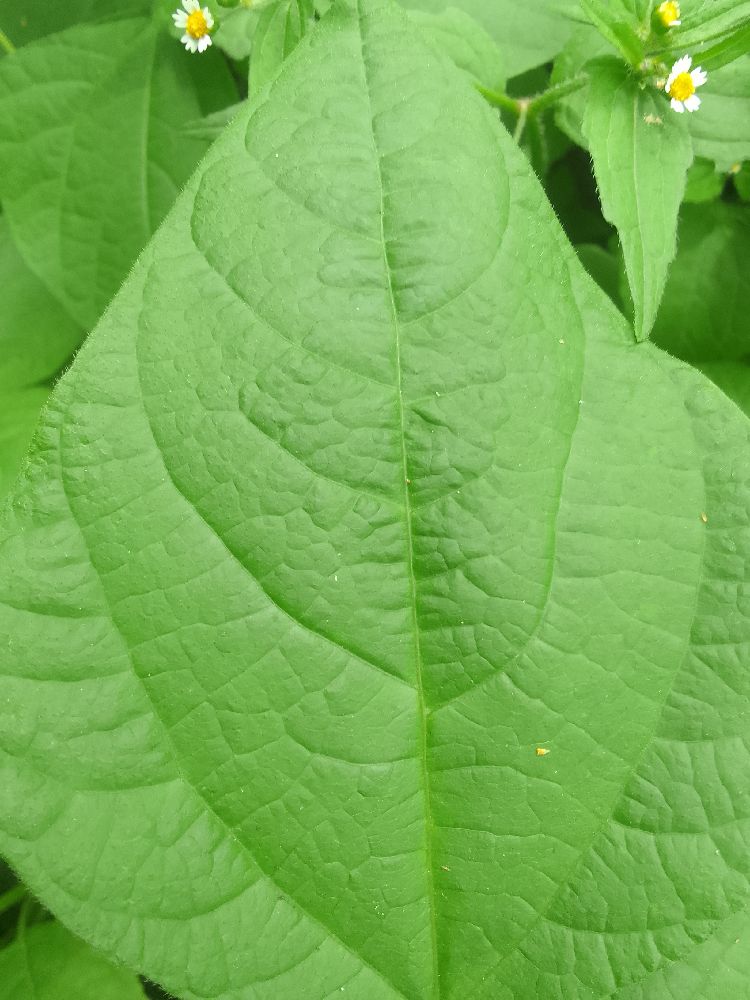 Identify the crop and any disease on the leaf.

common bean, healthy
